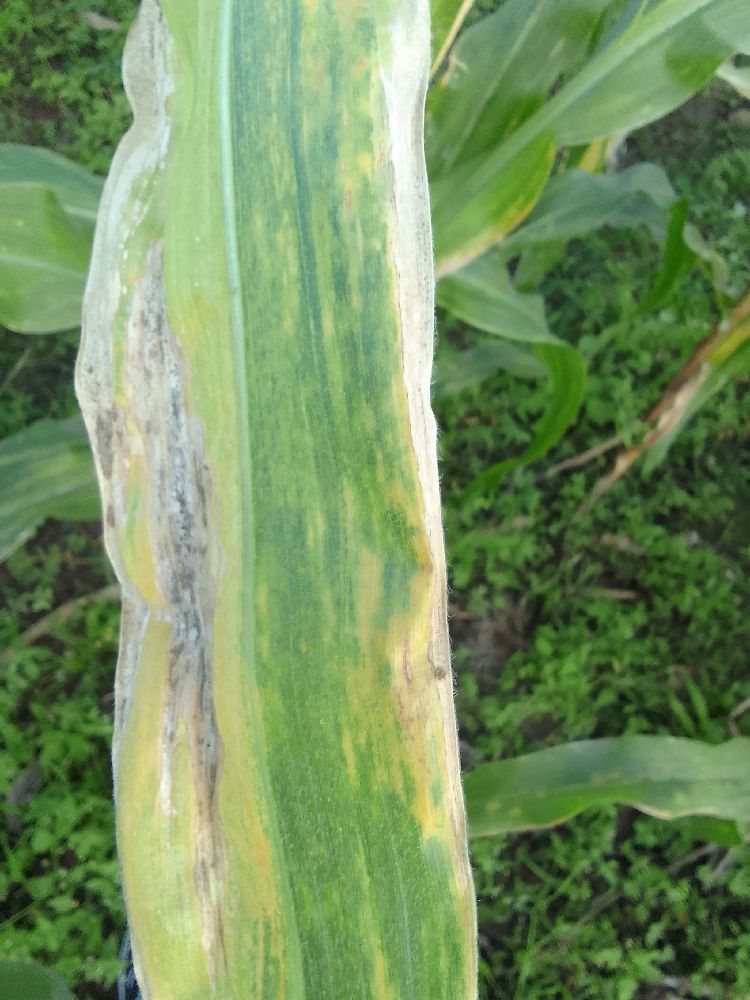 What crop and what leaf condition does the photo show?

maize, maize lethal necrosis
